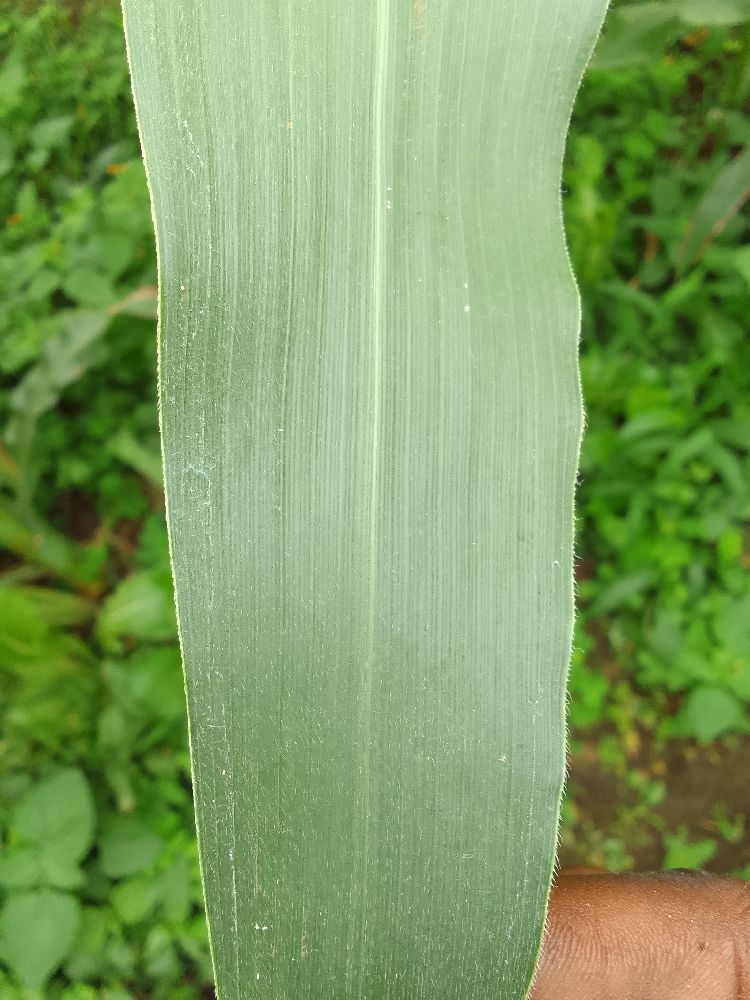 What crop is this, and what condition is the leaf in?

maize, healthy
